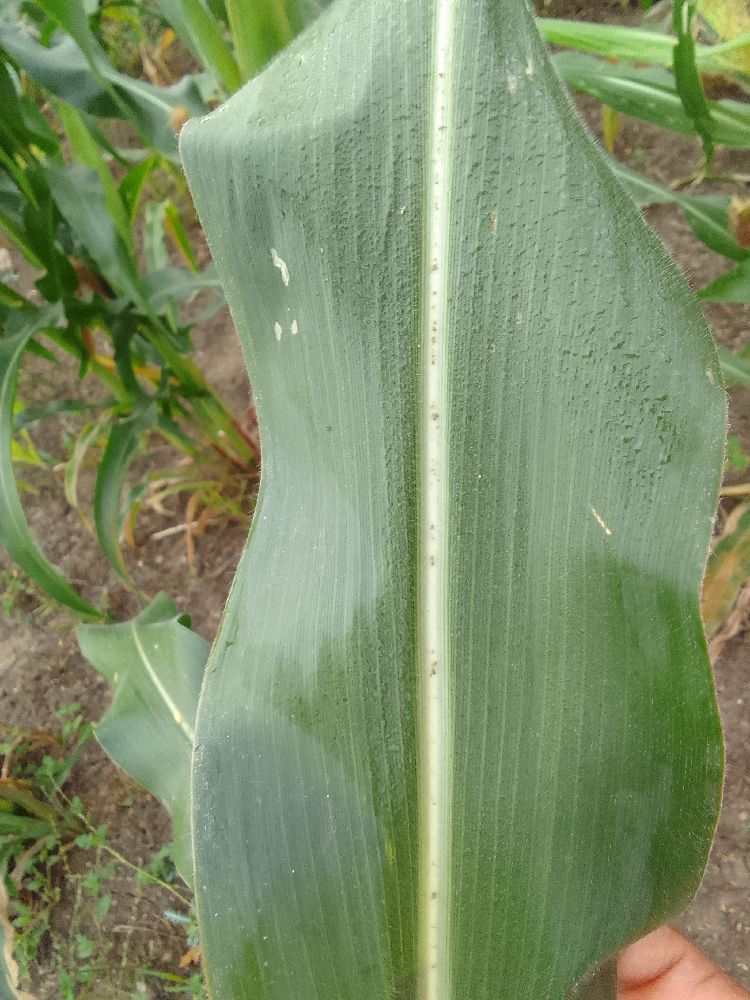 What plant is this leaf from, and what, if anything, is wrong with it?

maize, healthy
